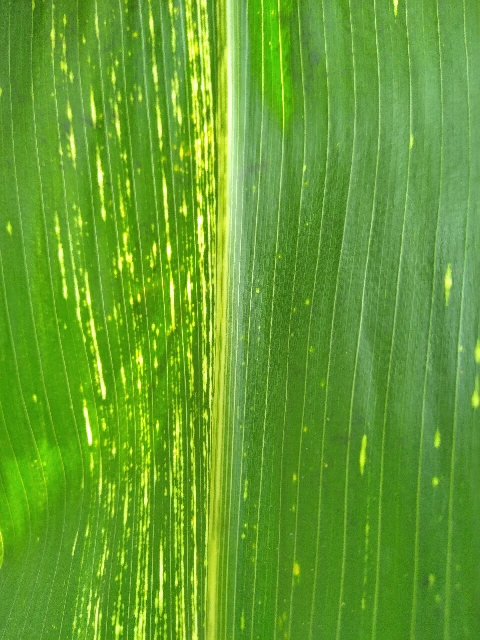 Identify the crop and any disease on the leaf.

maize, maize streak virus
